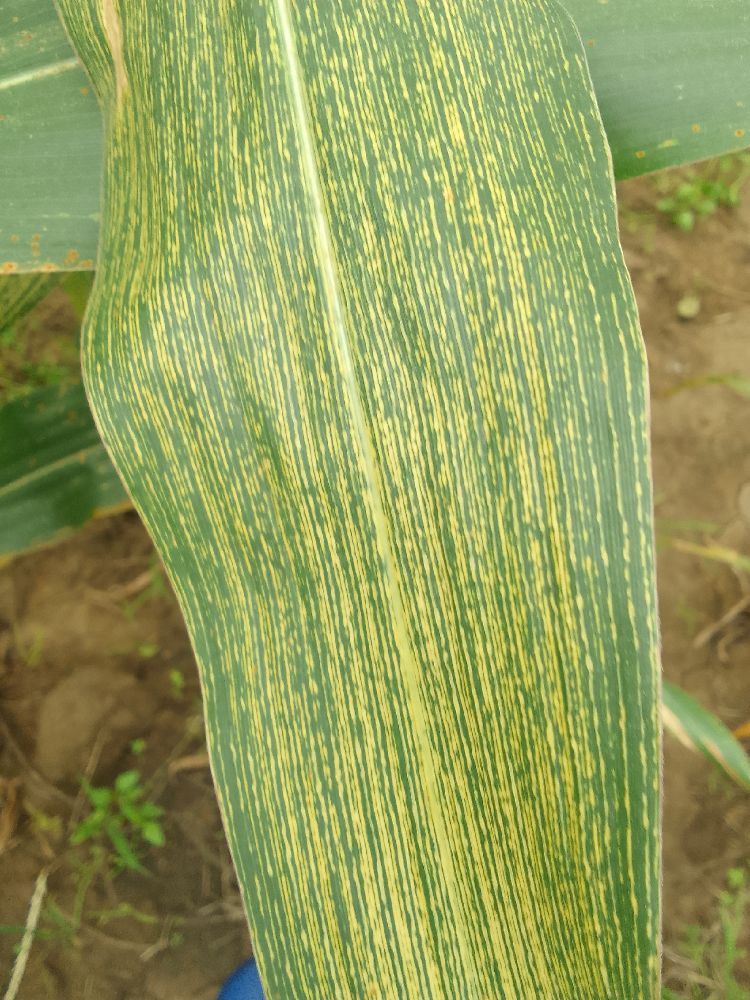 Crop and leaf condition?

maize, maize streak virus
